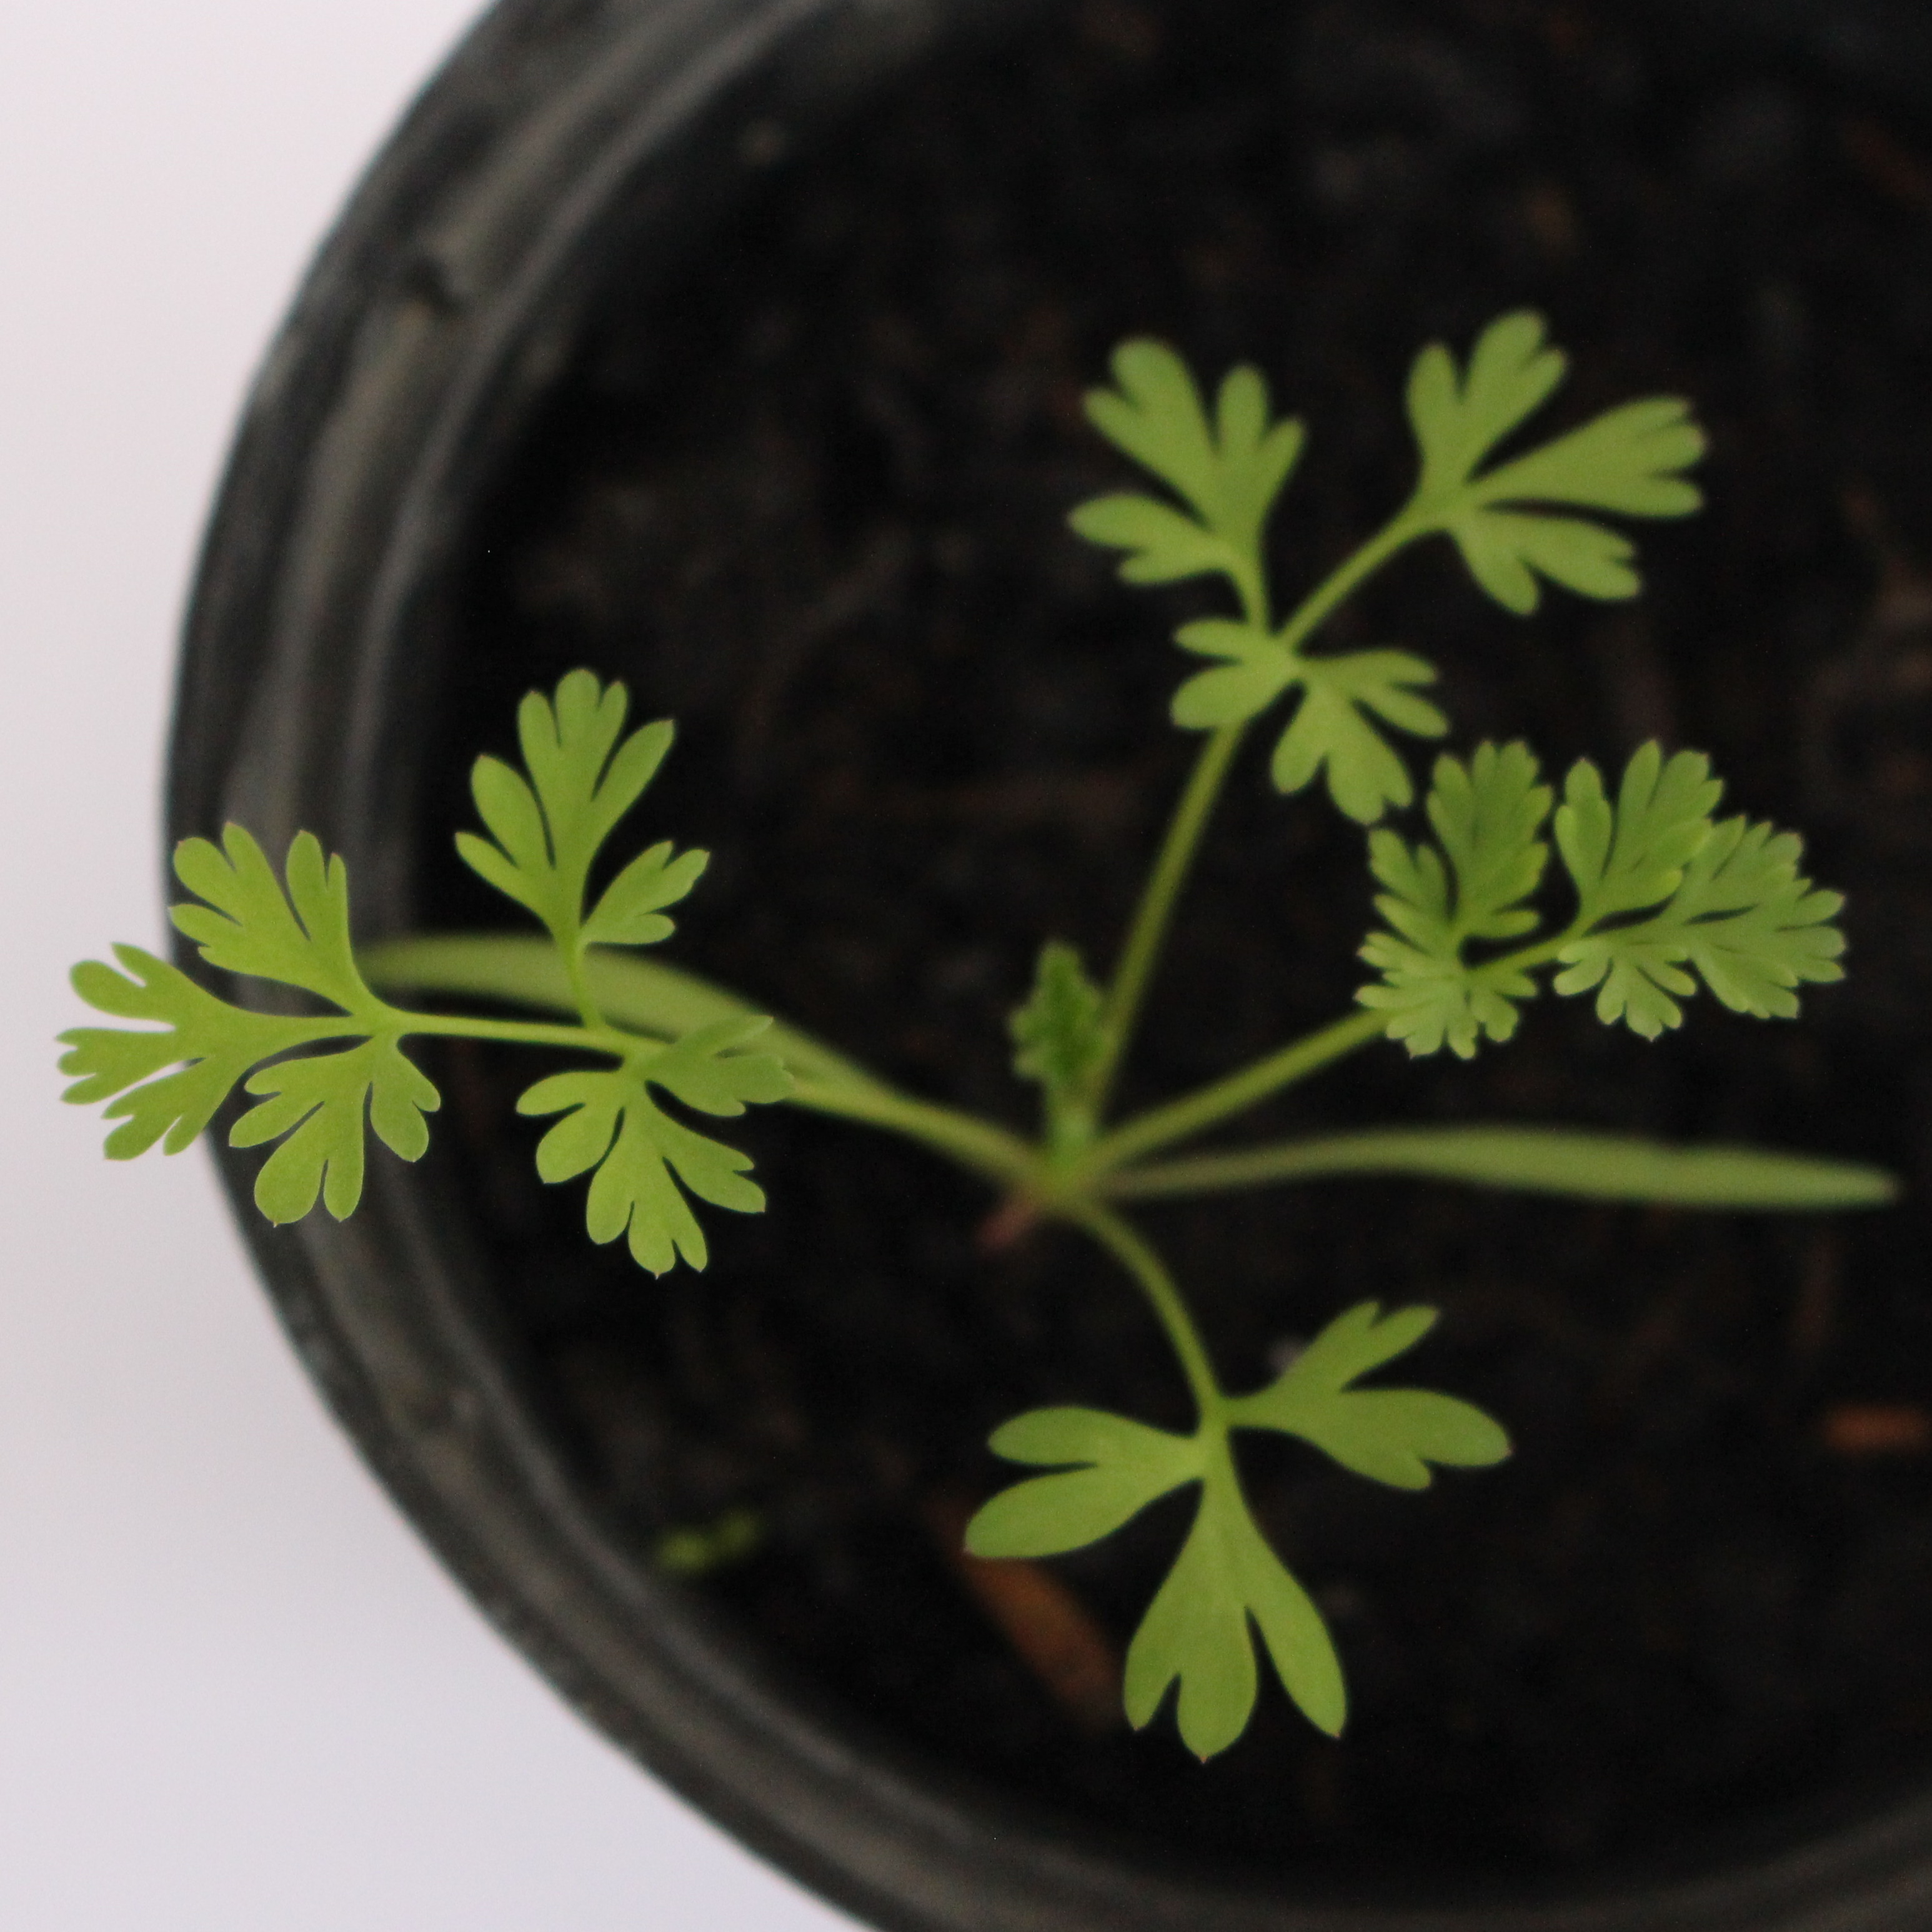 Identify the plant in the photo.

Fumaria officinalis
